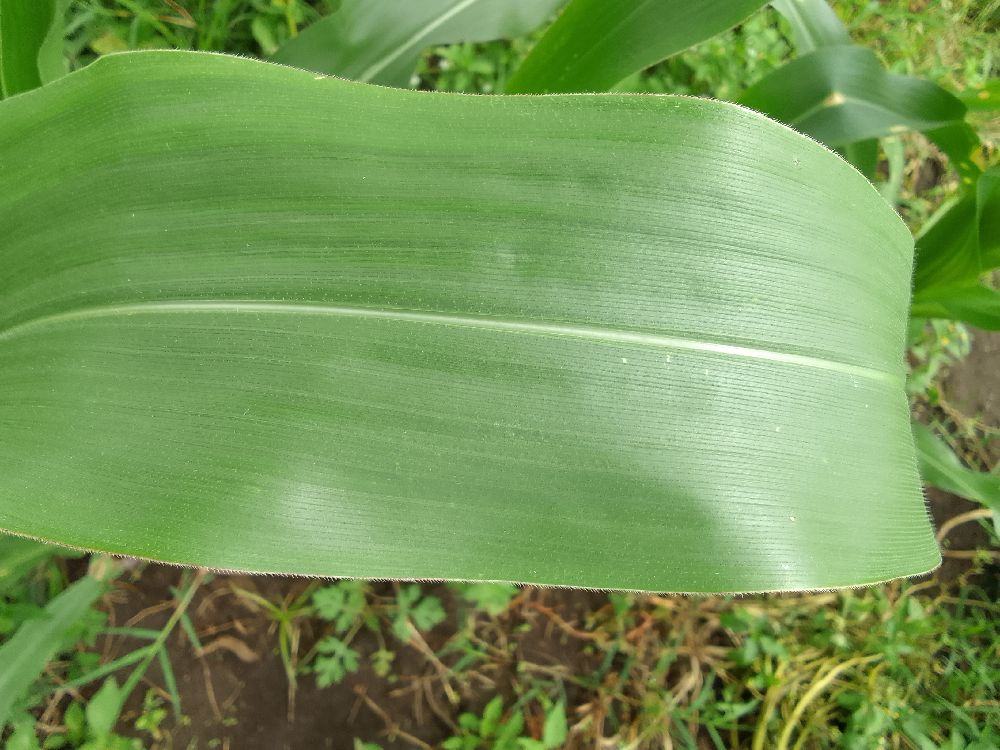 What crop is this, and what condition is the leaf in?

maize, healthy
